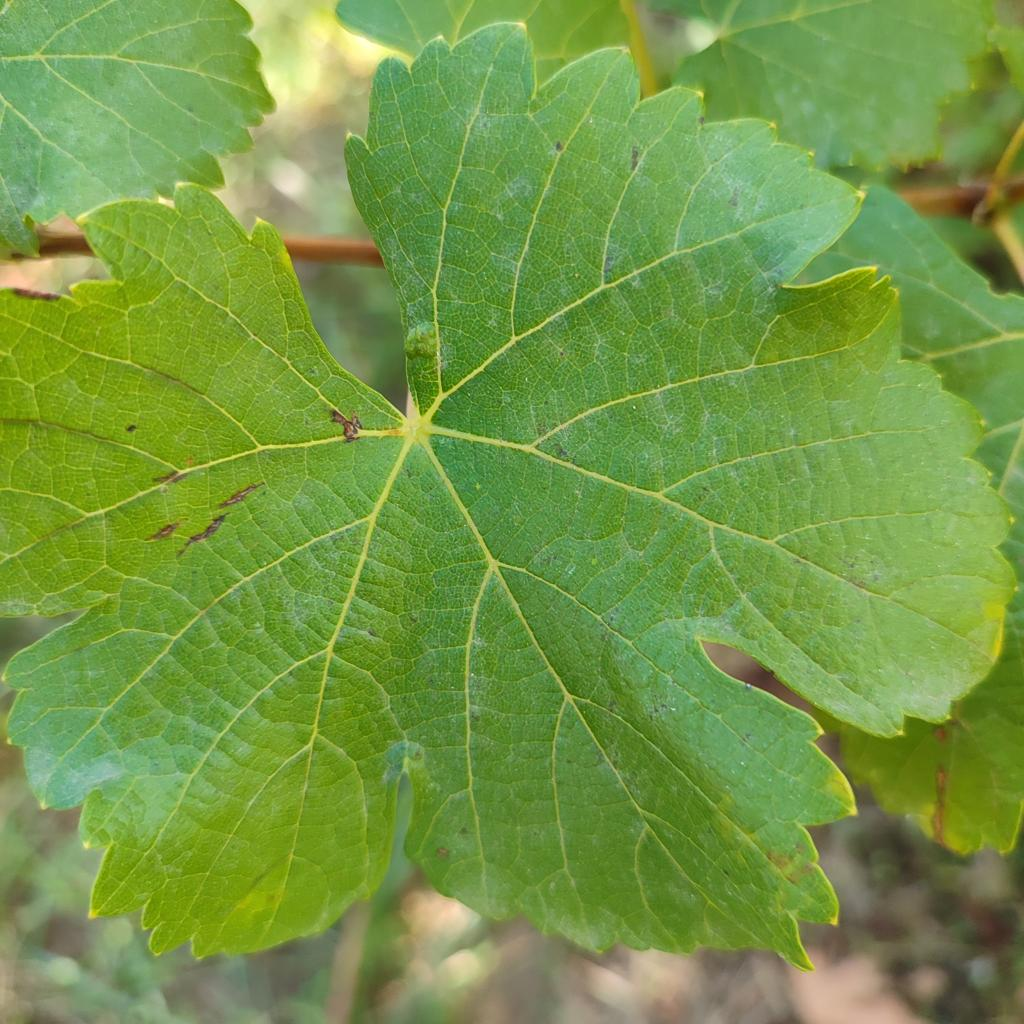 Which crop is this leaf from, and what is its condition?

grapevine, powdery mildew
